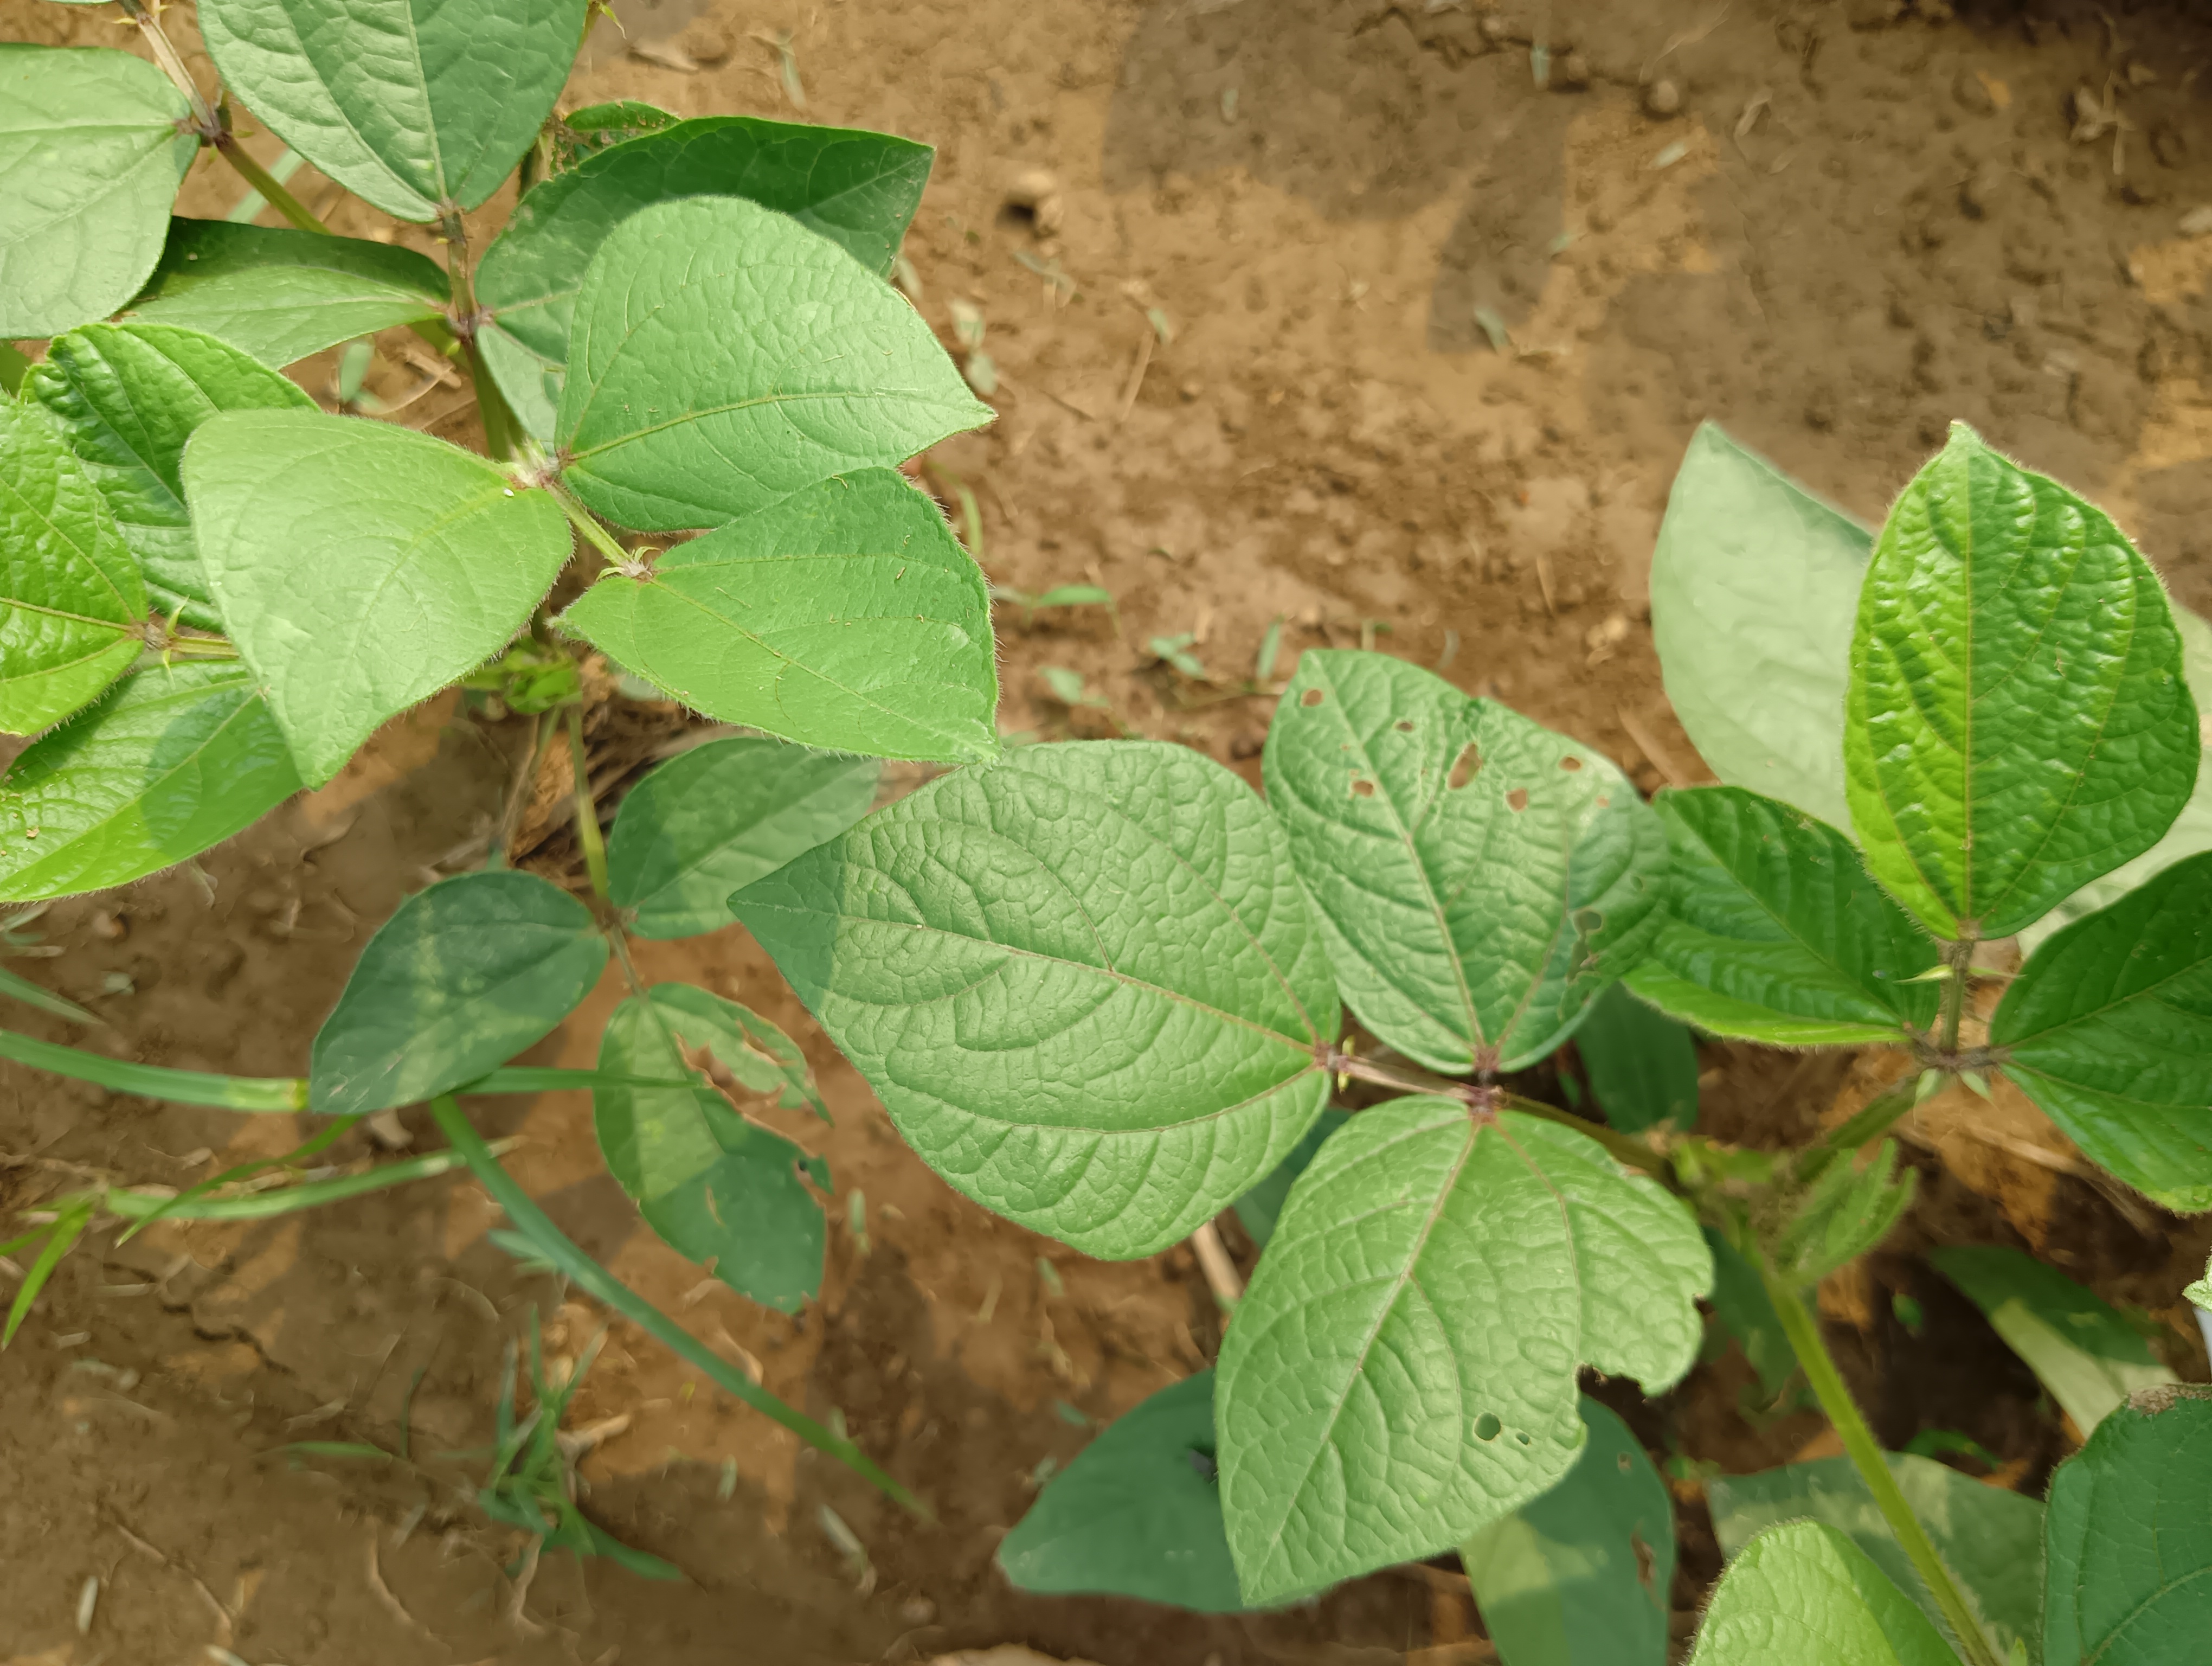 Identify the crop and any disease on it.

mungbean, healthy
